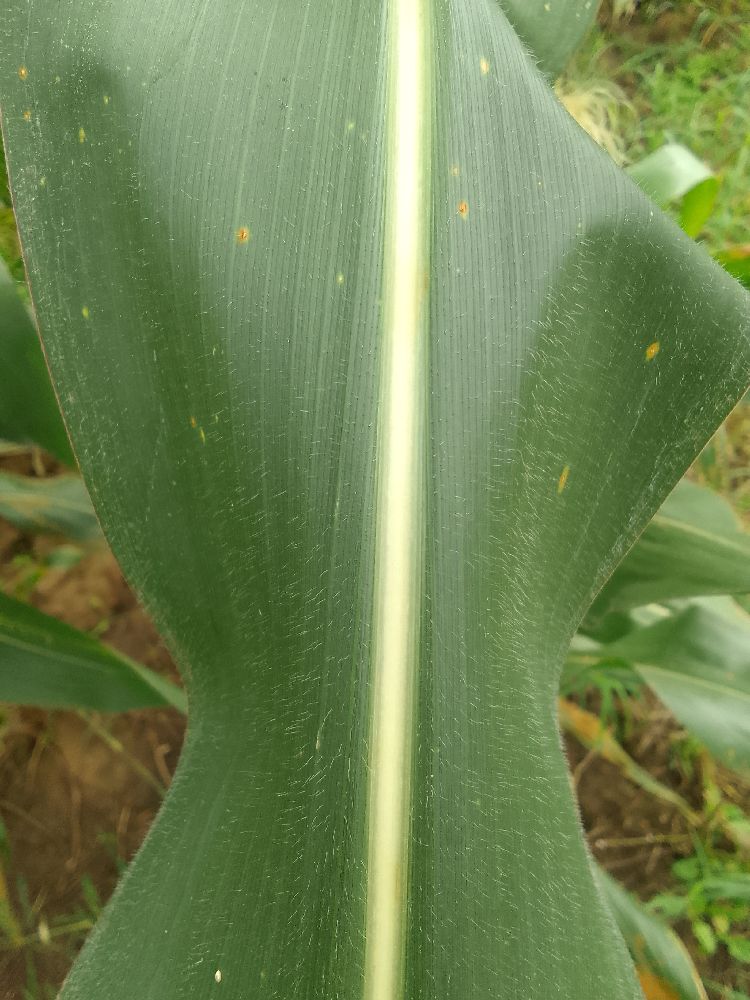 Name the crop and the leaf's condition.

maize, healthy
